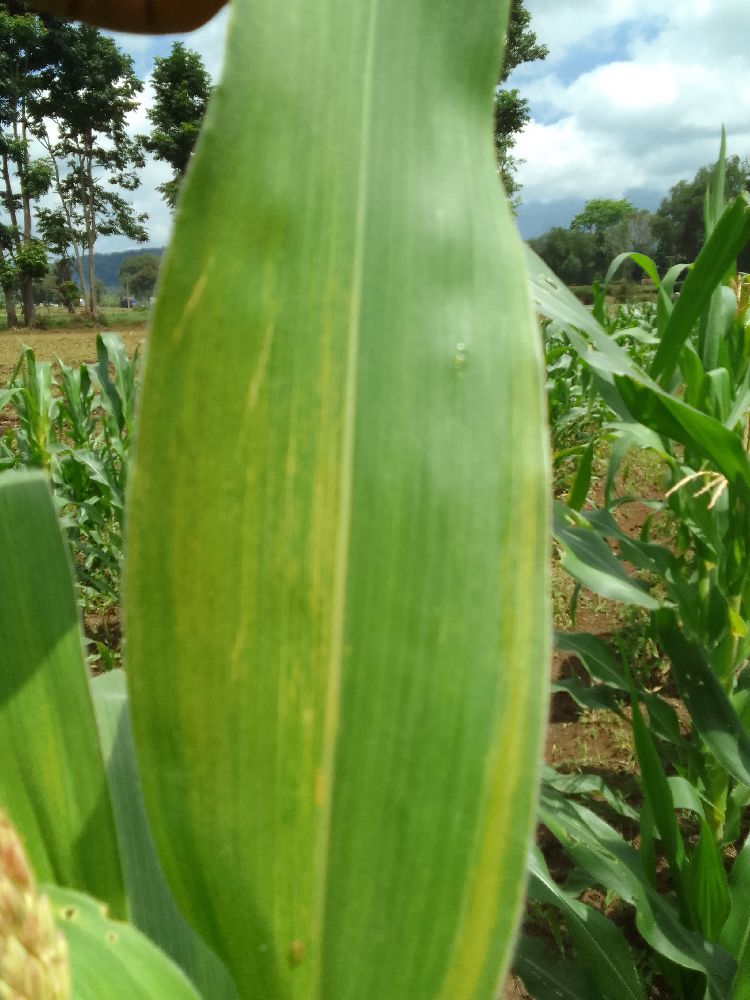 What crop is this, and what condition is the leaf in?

maize, maize lethal necrosis
